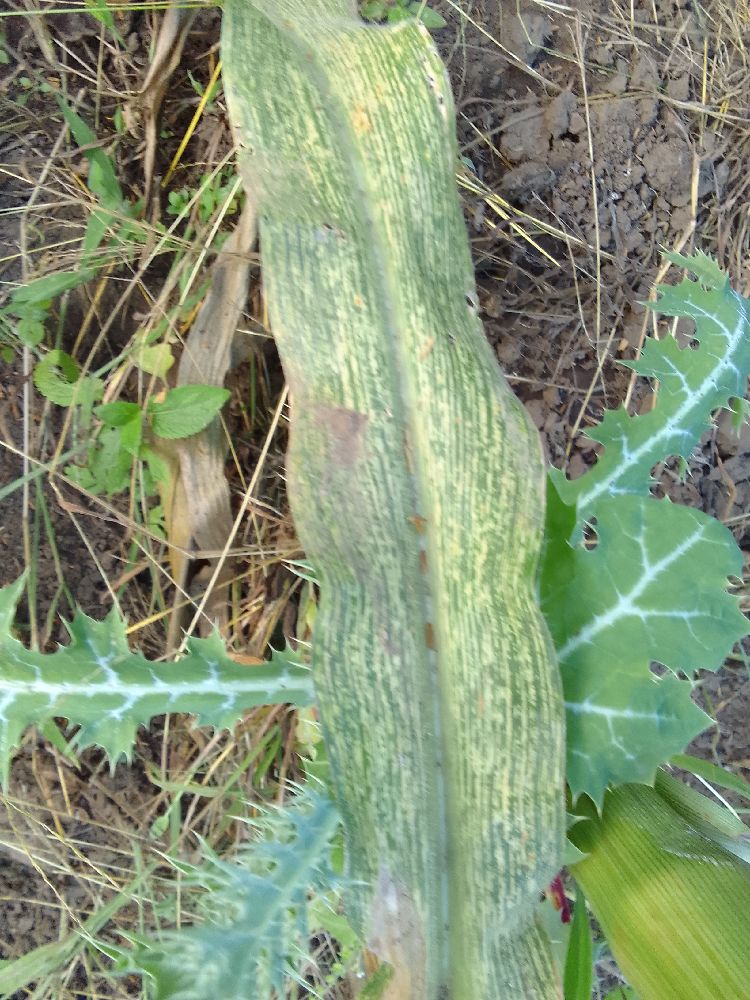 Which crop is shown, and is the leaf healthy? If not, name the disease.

maize, maize streak virus
